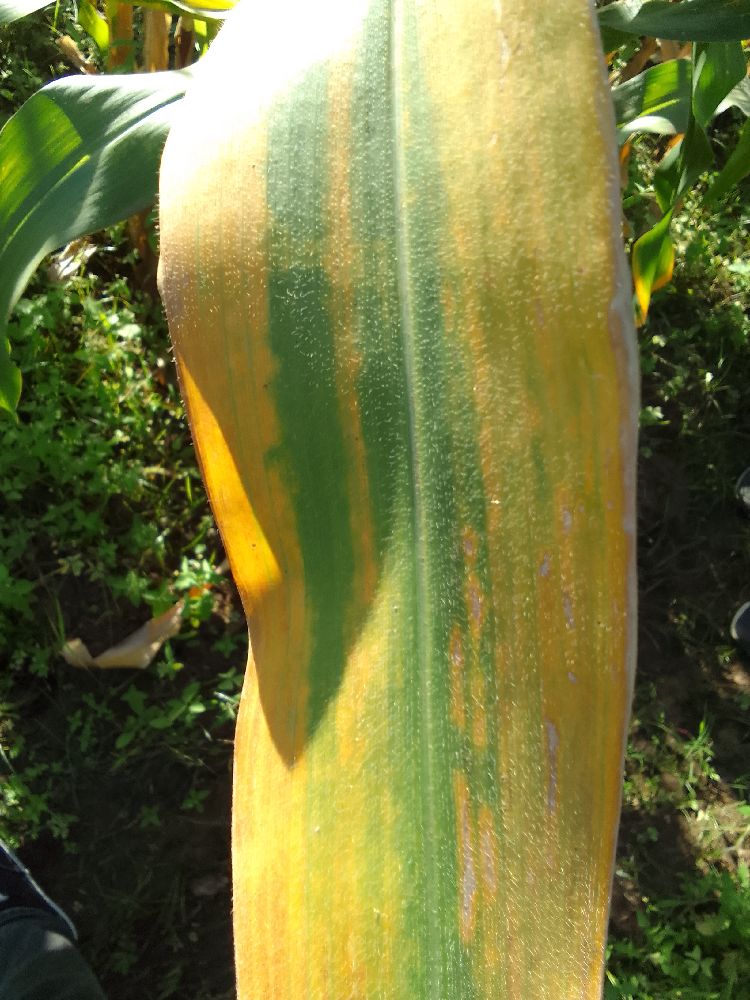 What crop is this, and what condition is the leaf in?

maize, maize lethal necrosis
